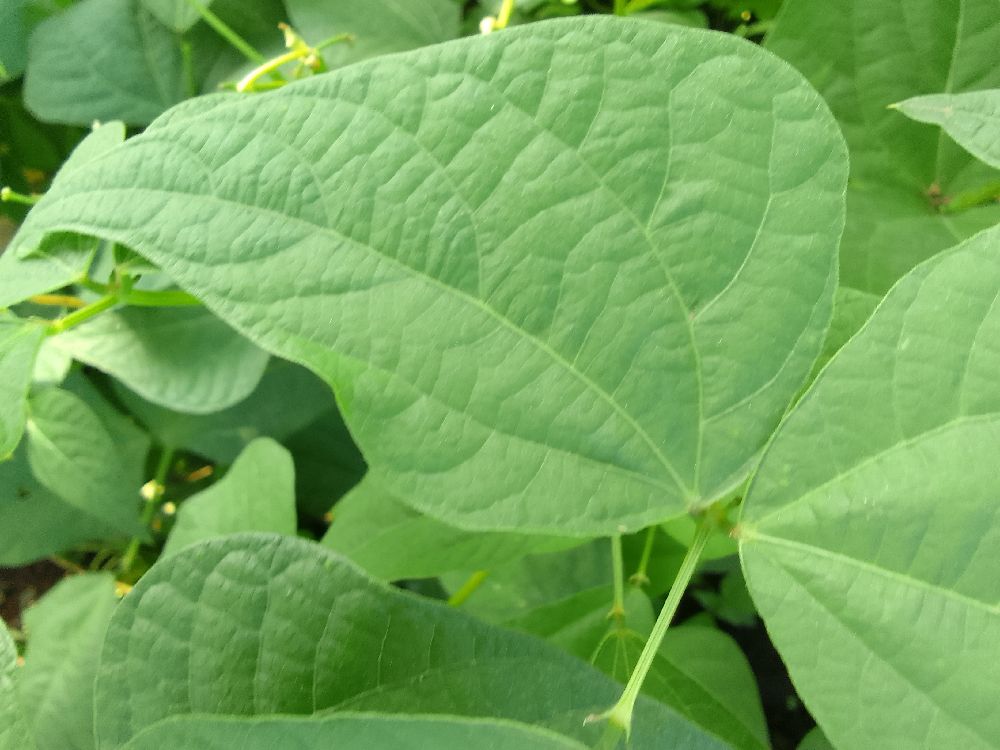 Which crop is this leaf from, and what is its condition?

common bean, healthy
